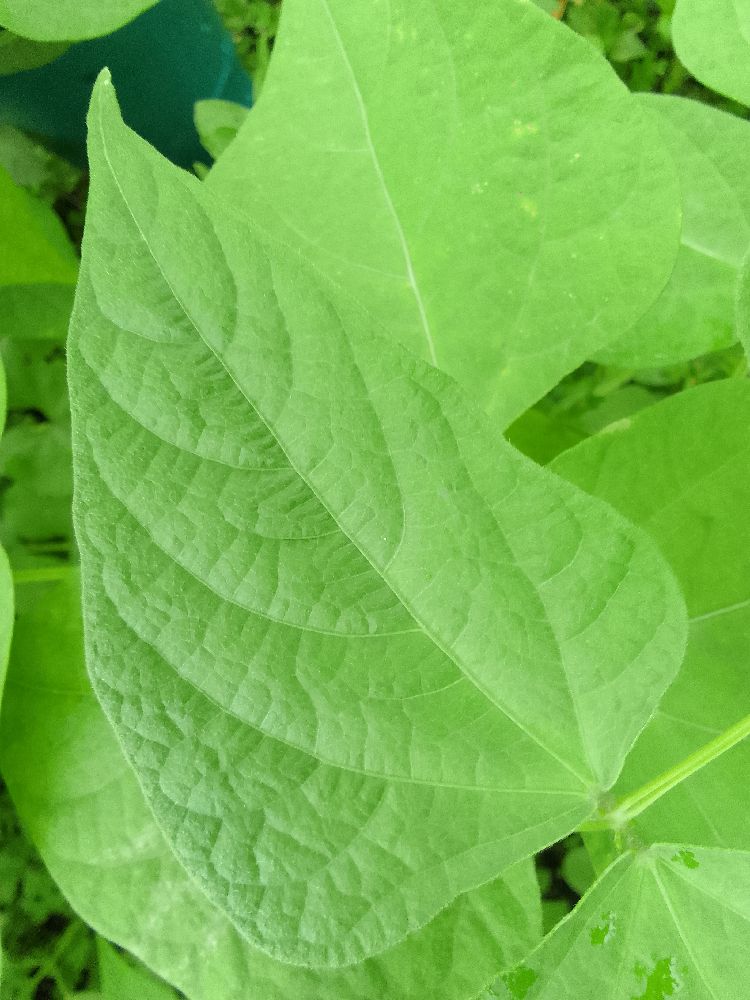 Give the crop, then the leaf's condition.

common bean, healthy
